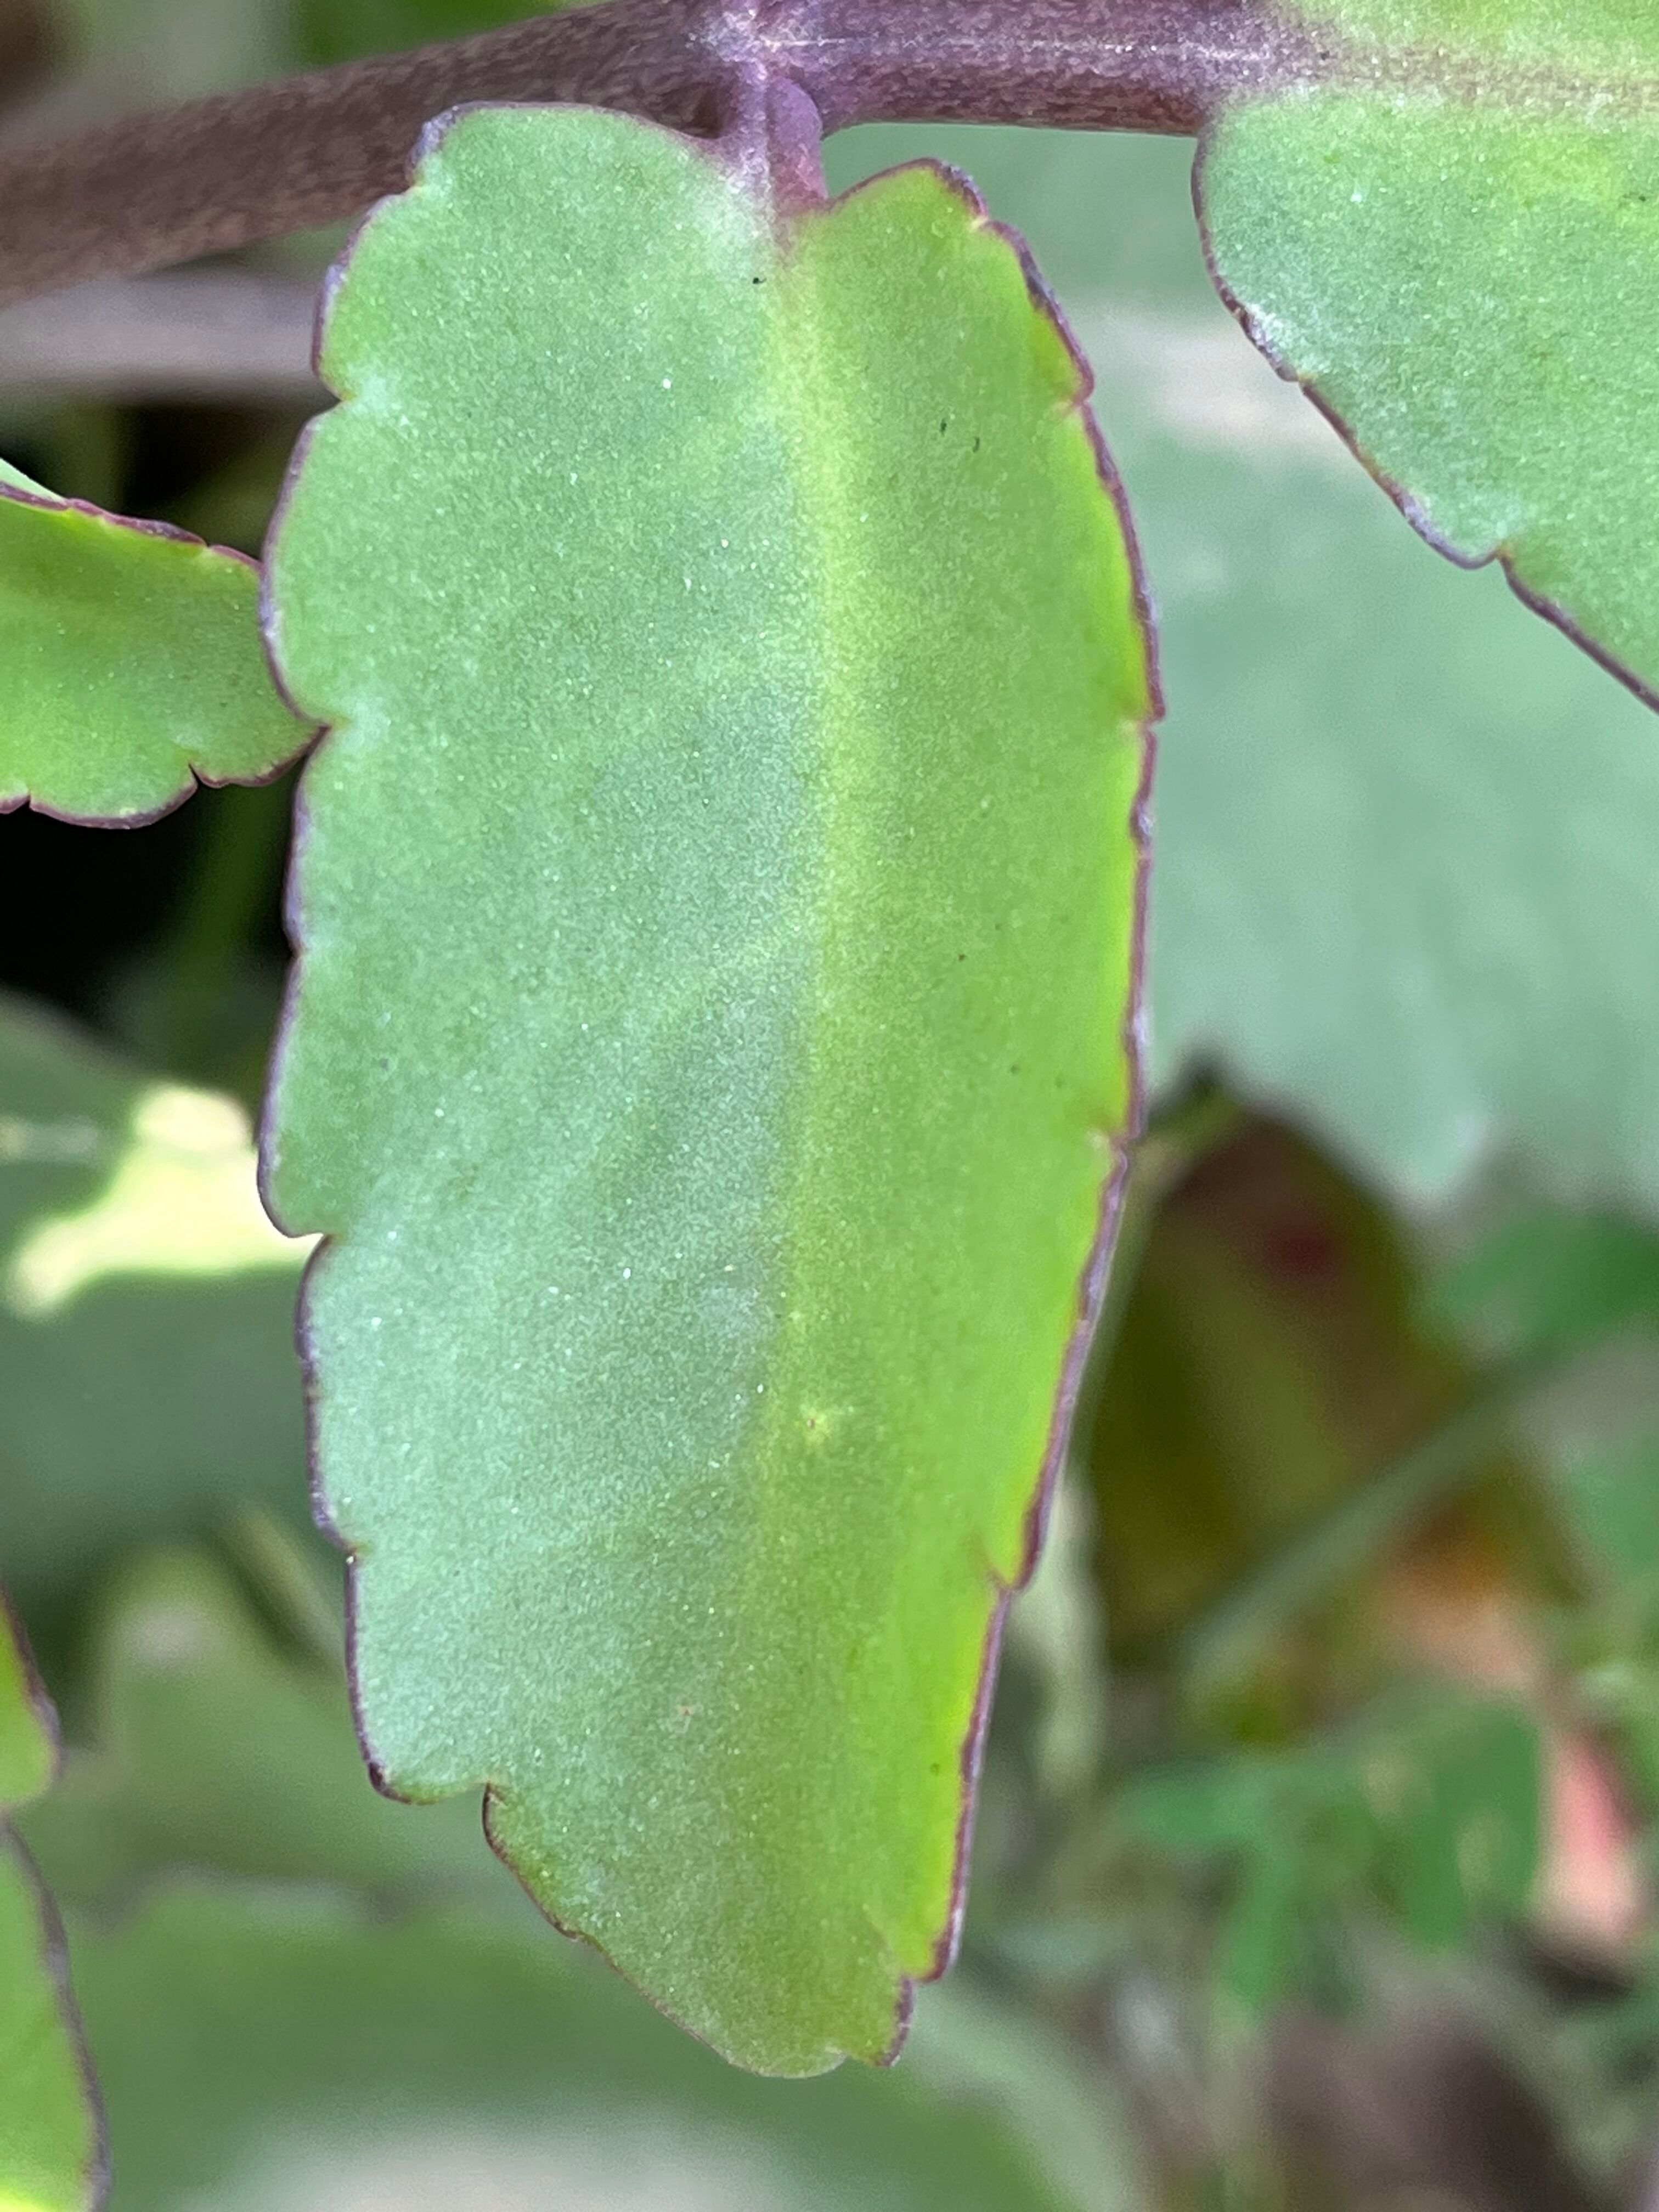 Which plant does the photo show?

pathorkuci
